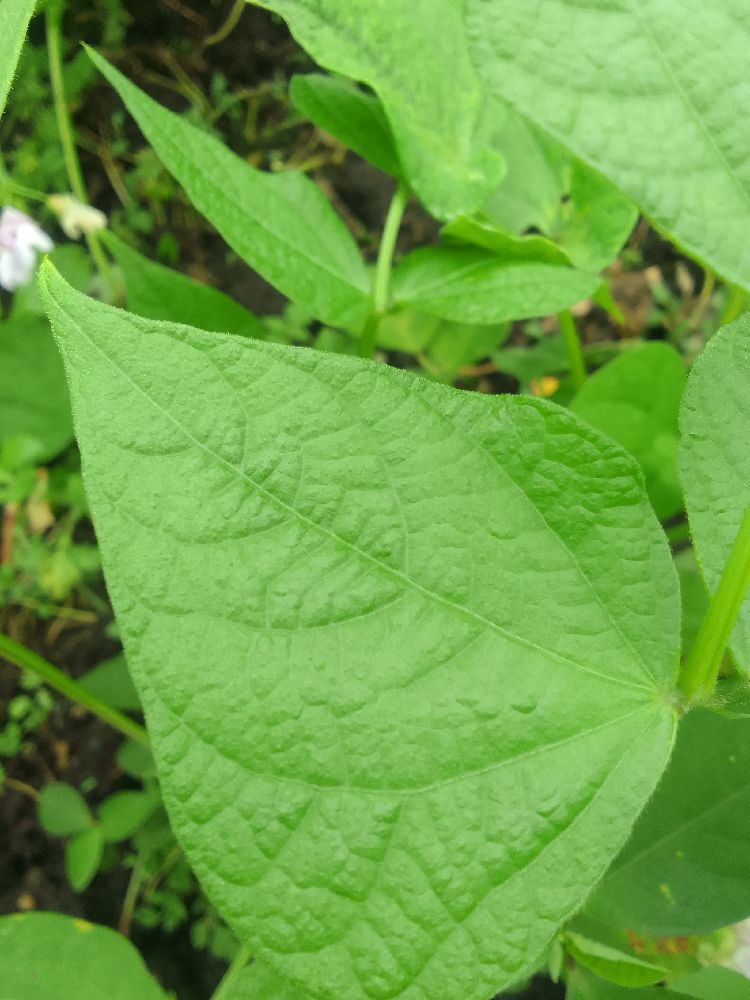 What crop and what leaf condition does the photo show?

common bean, healthy
